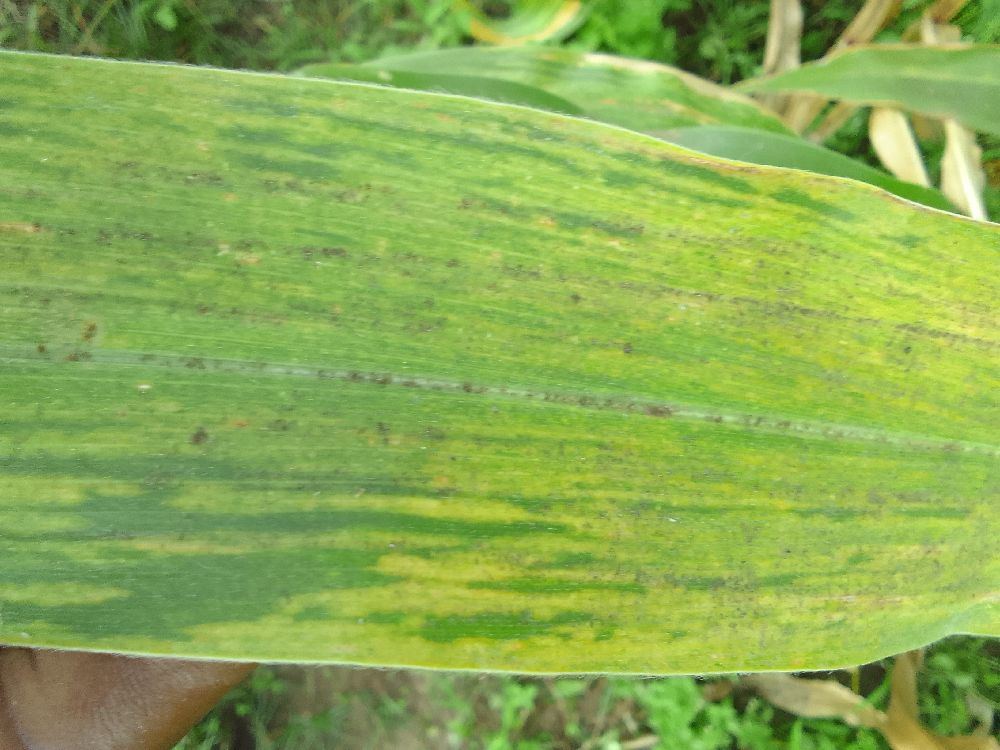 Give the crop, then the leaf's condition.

maize, maize lethal necrosis
